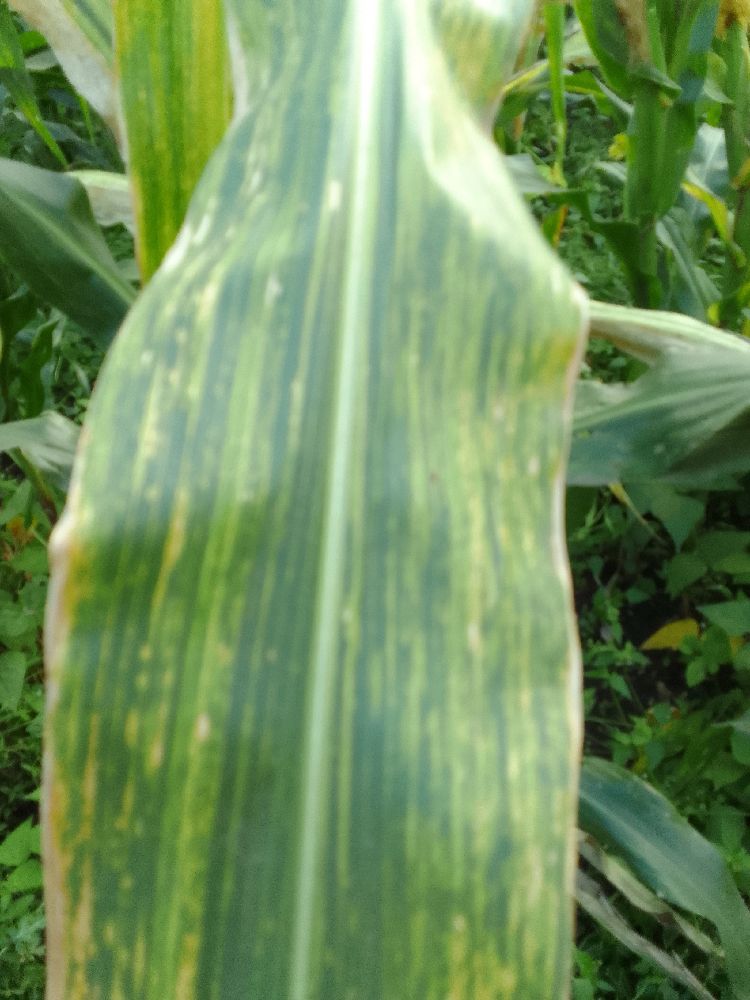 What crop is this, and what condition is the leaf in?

maize, maize lethal necrosis
